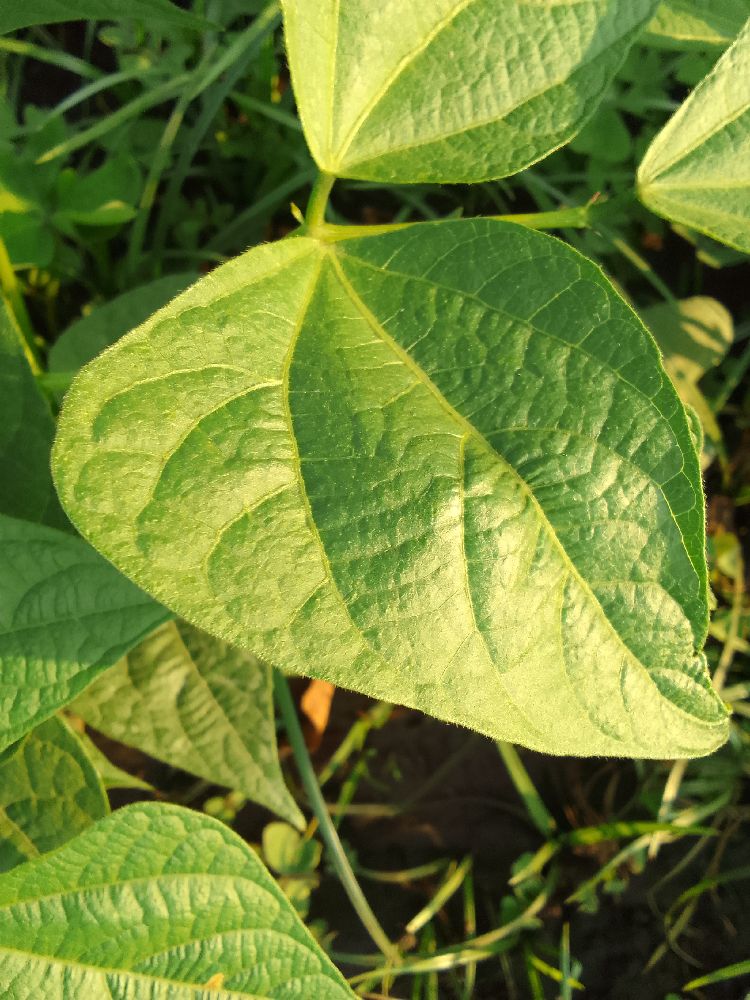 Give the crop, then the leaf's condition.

common bean, healthy
